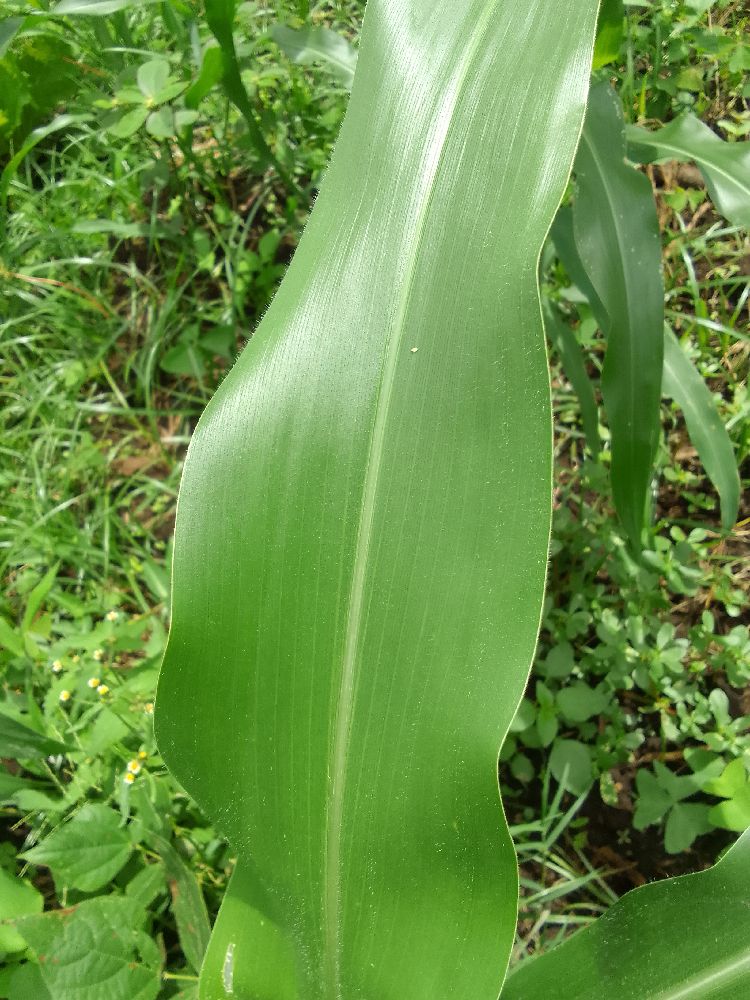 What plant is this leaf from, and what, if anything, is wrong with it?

maize, healthy
